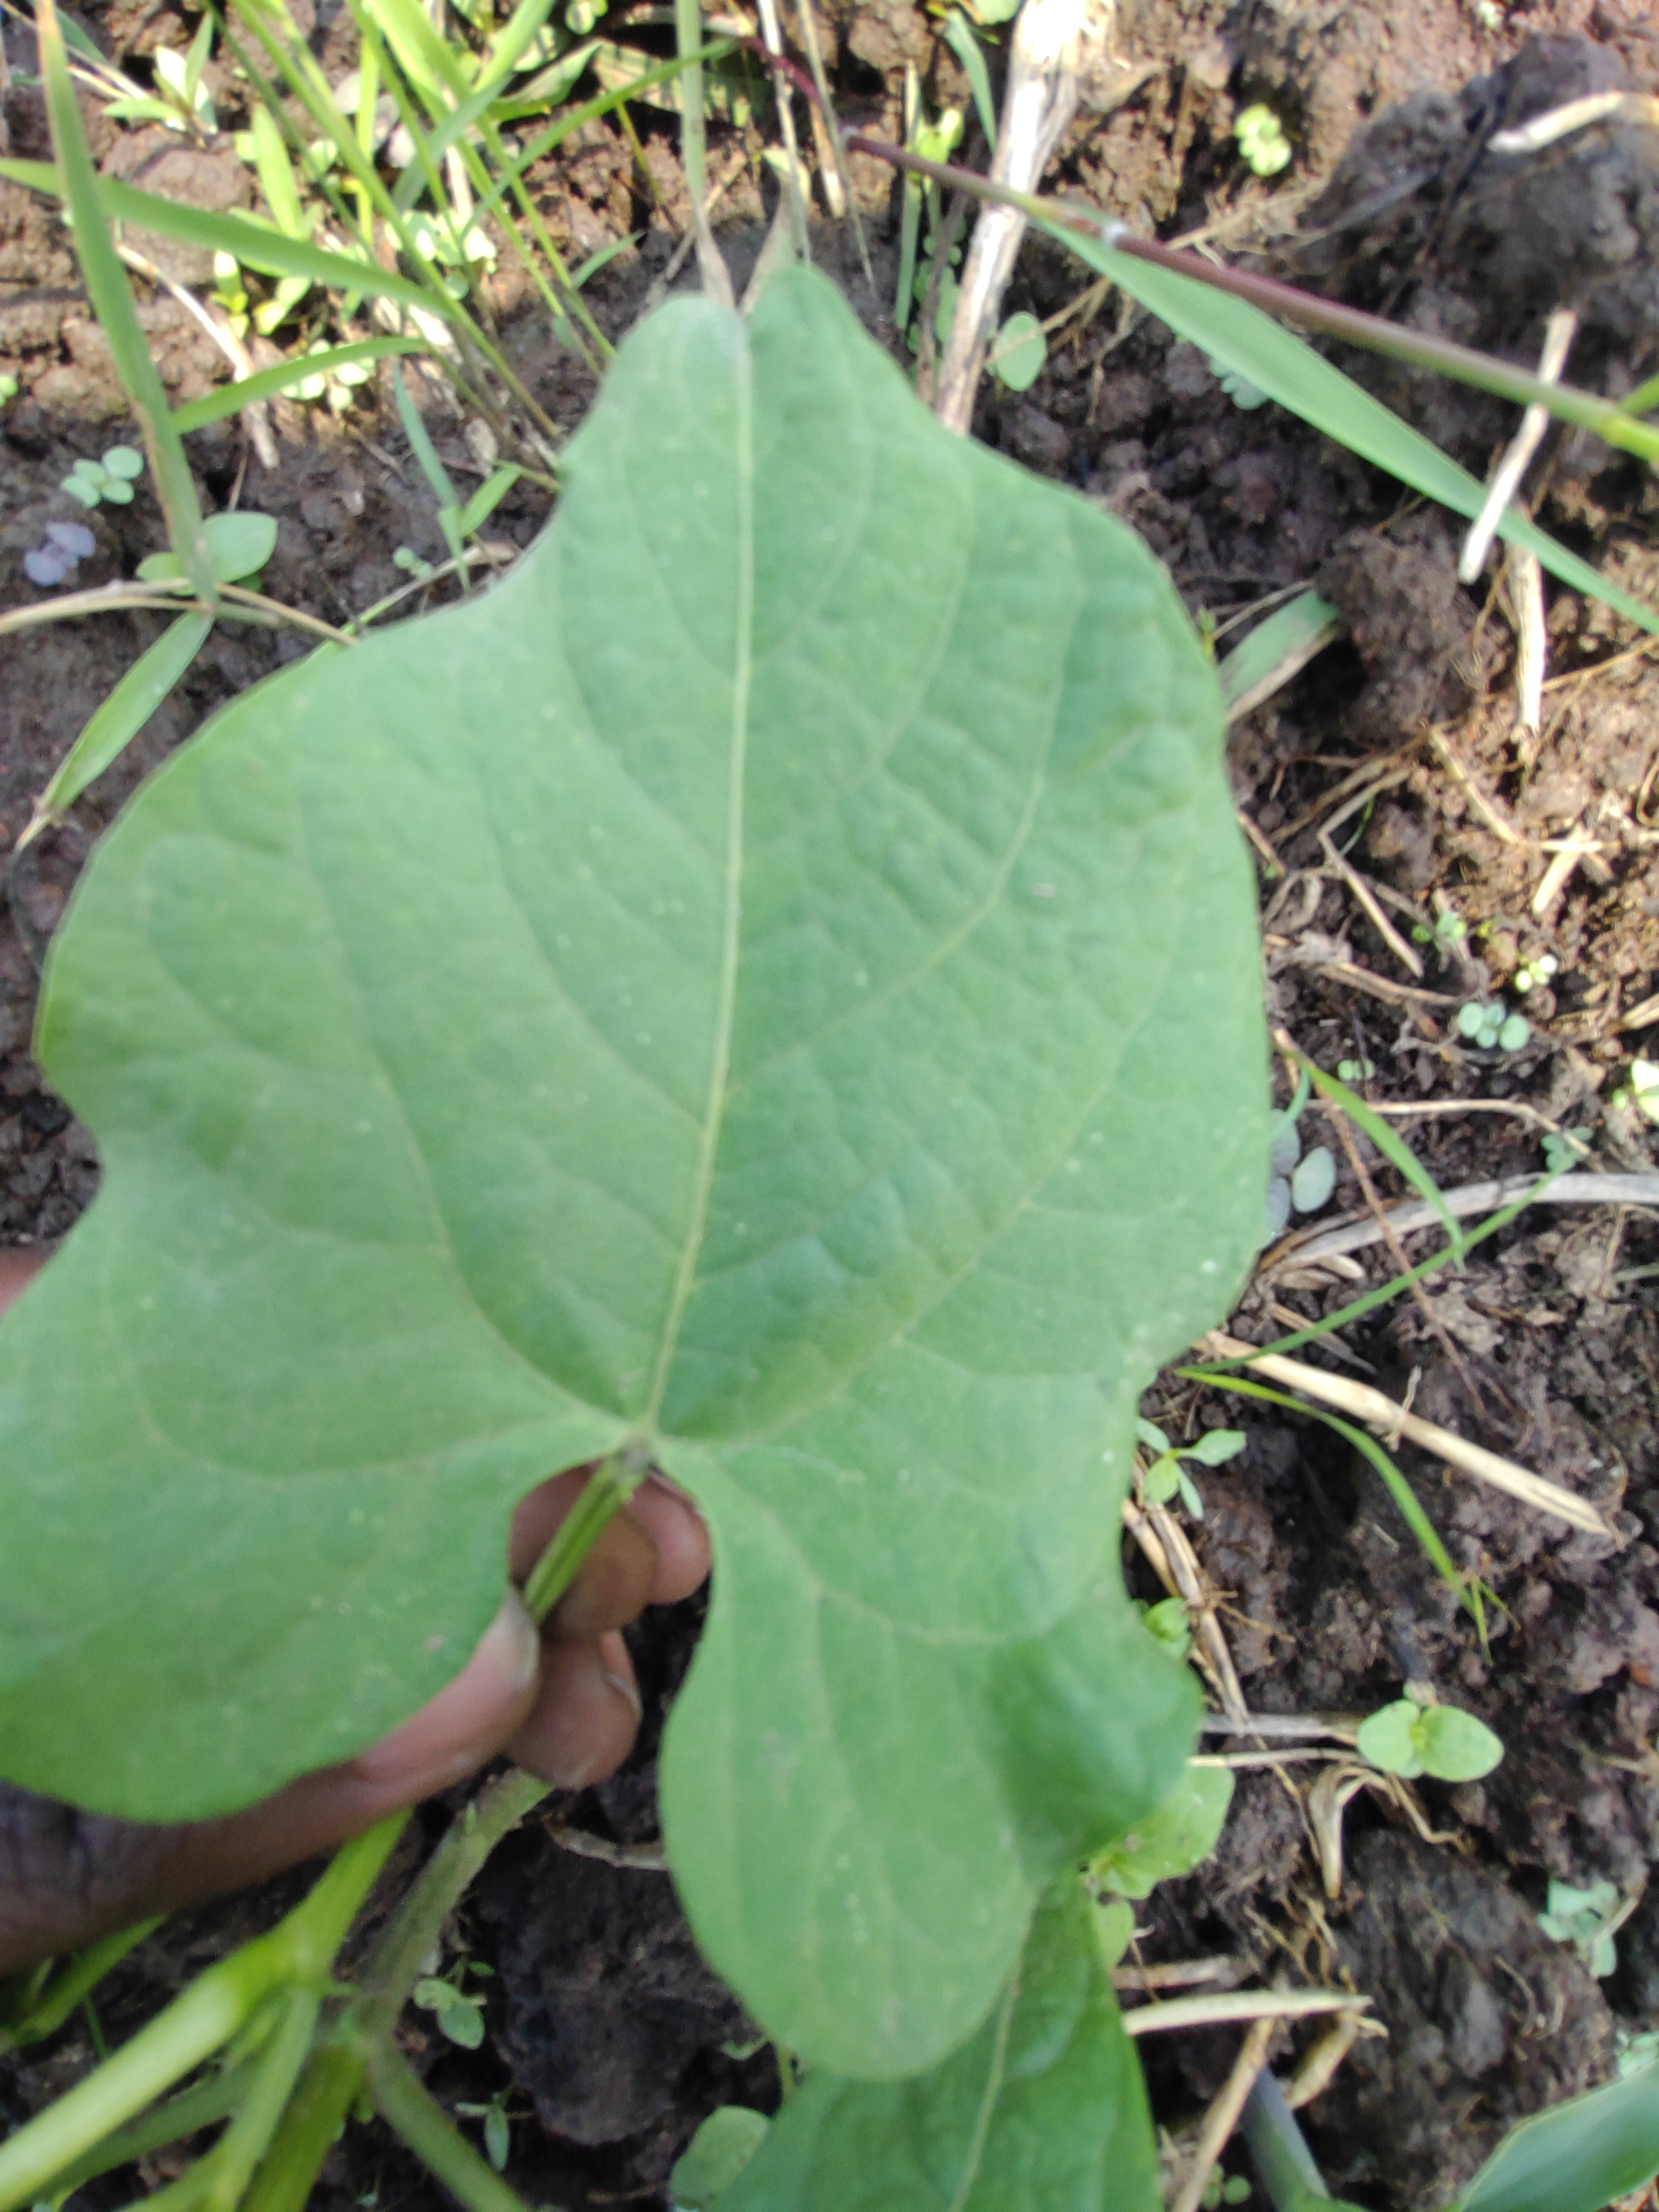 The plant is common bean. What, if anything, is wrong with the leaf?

healthy
